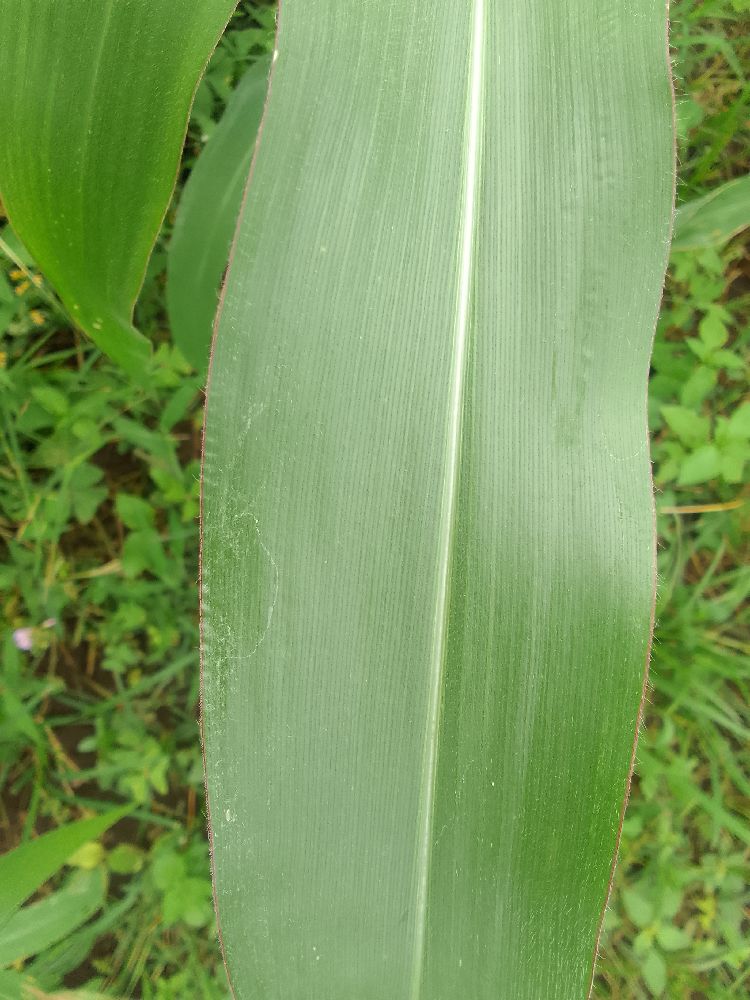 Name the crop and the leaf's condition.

maize, healthy
